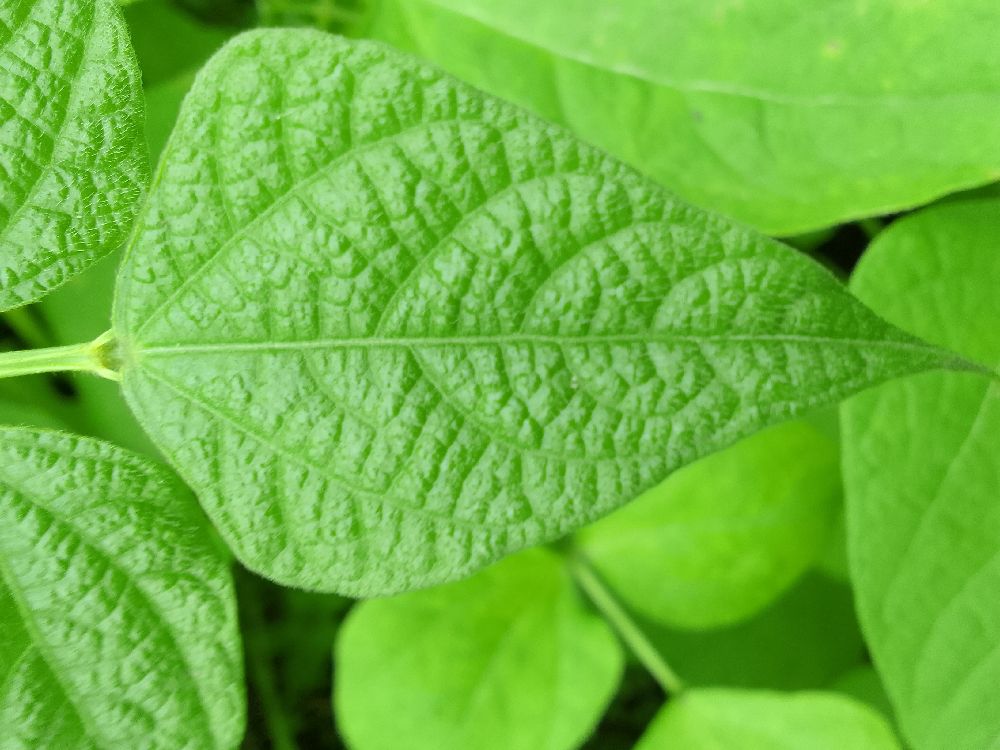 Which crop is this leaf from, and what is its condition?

common bean, healthy
